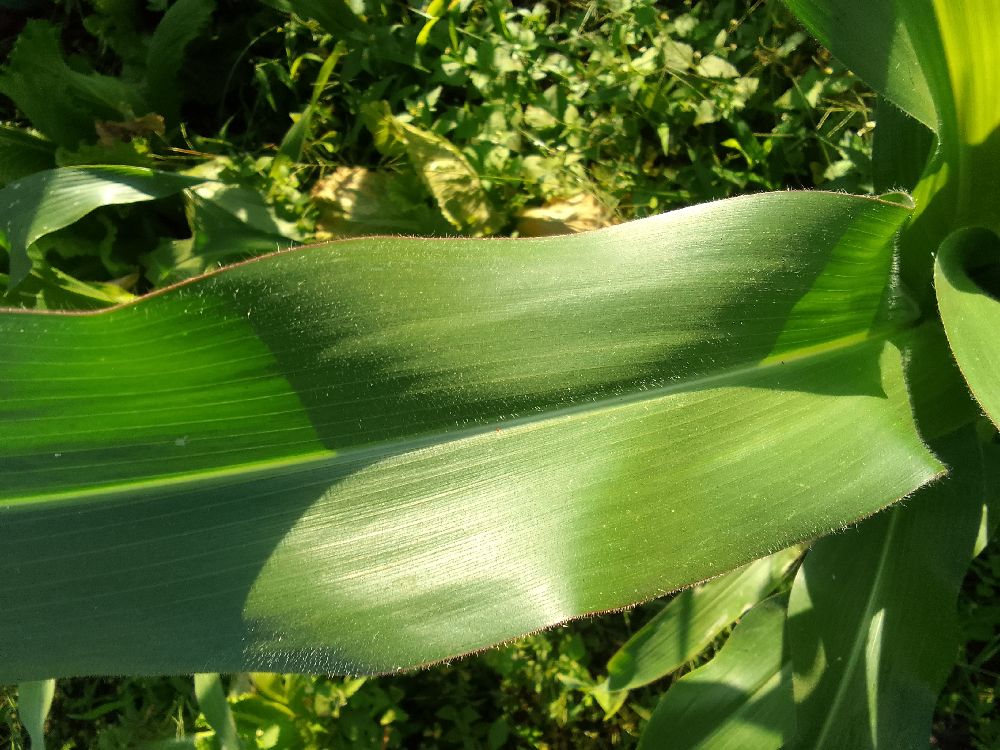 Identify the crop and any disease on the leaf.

maize, healthy
